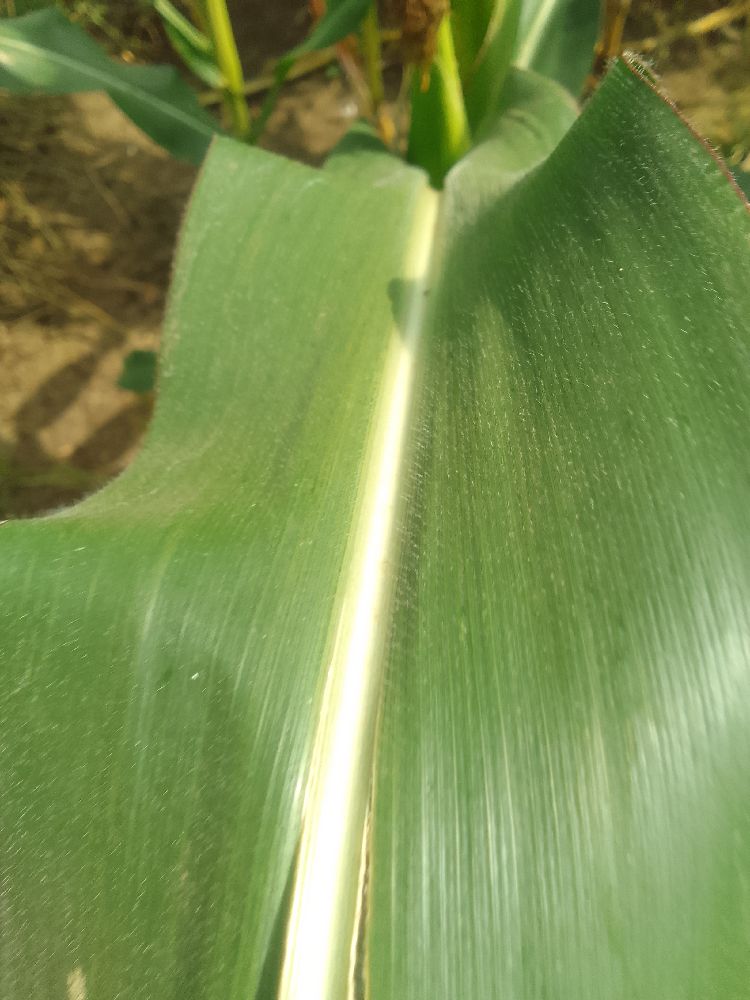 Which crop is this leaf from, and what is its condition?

maize, healthy
